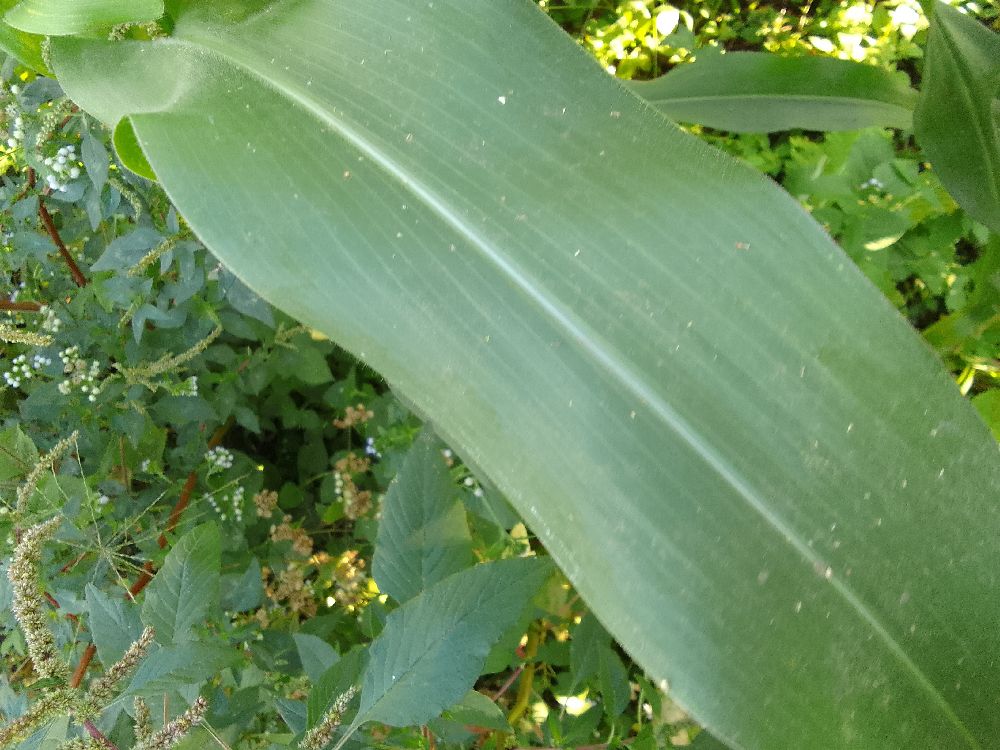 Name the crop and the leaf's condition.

maize, healthy
